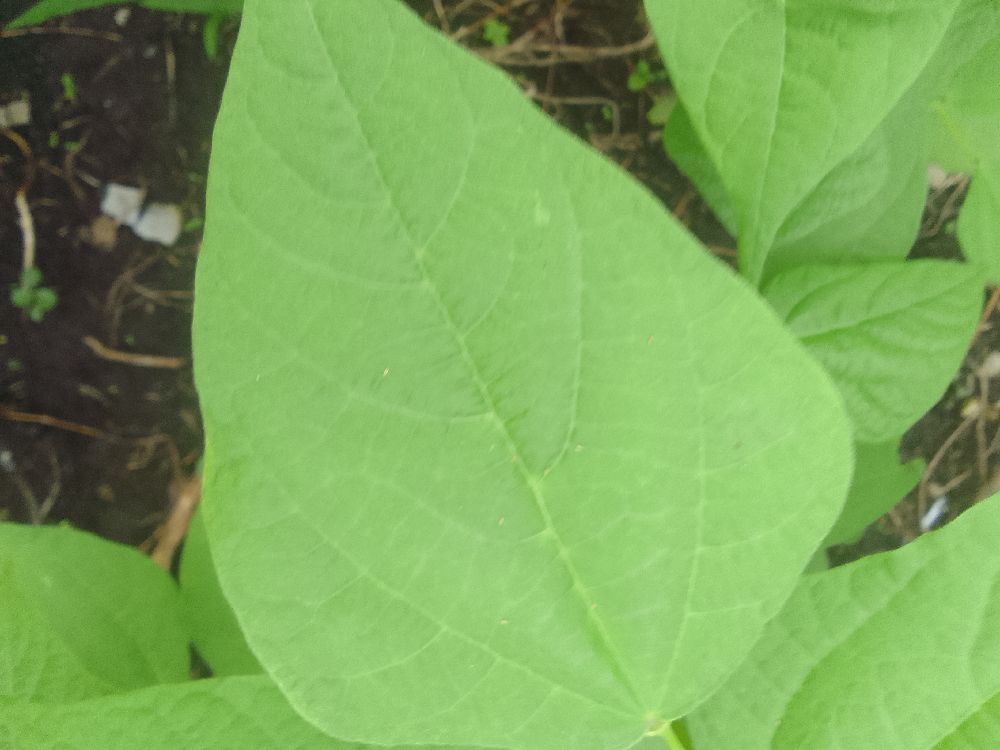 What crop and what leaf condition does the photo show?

common bean, healthy
